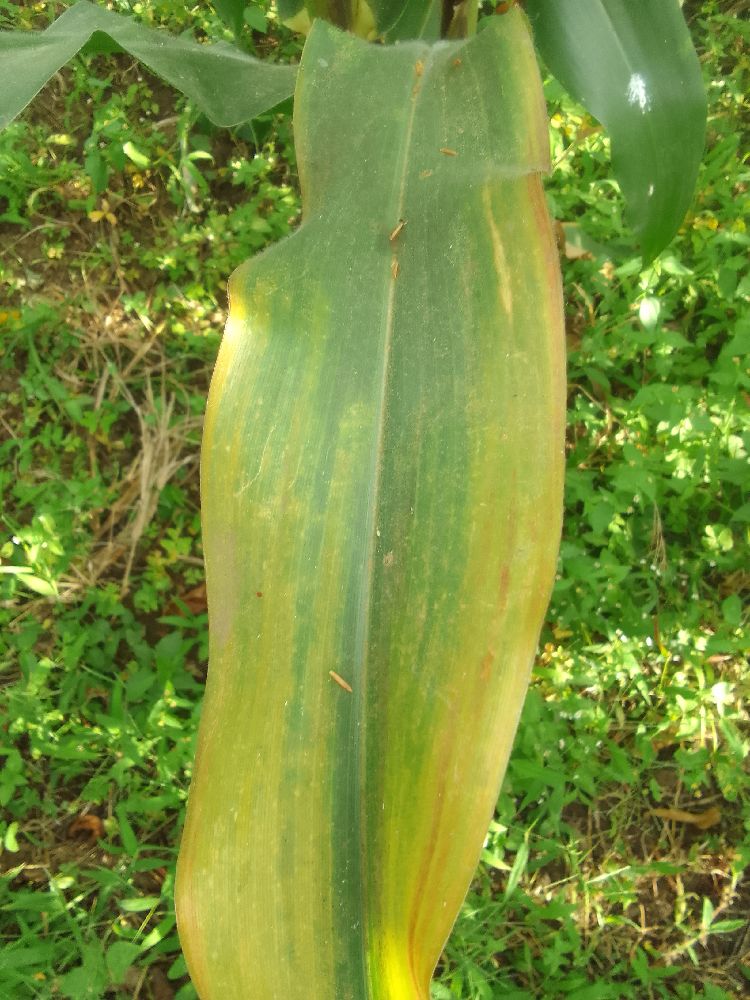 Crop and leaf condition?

maize, maize lethal necrosis
